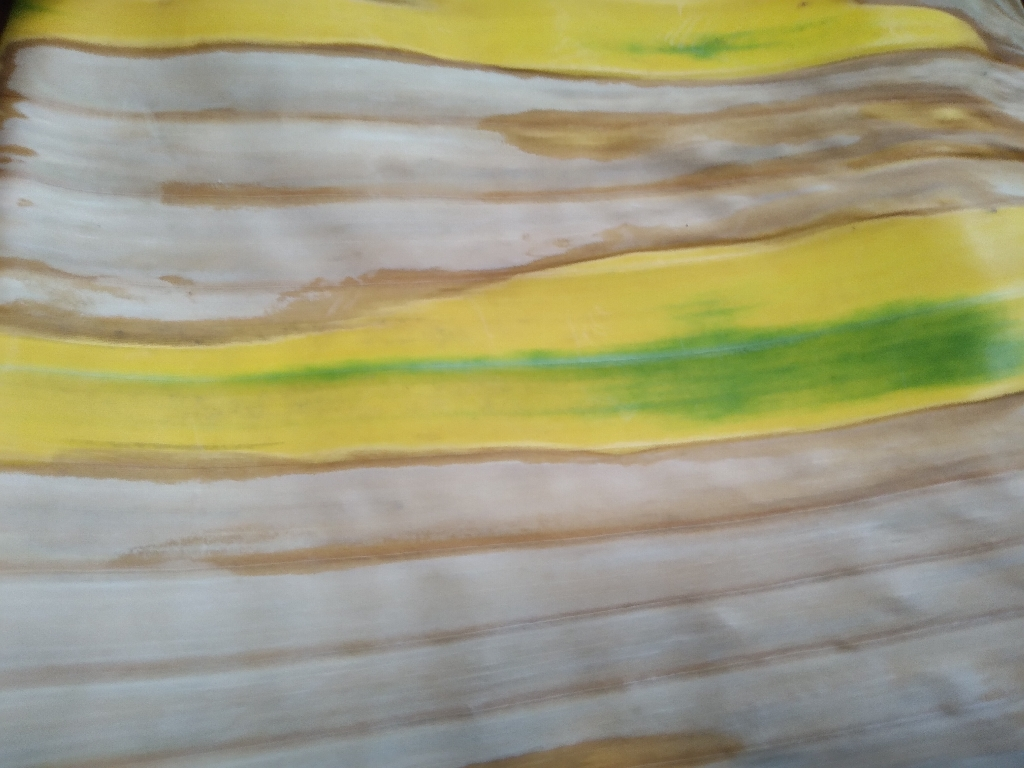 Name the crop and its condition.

banana, fusarium wilt race 1
